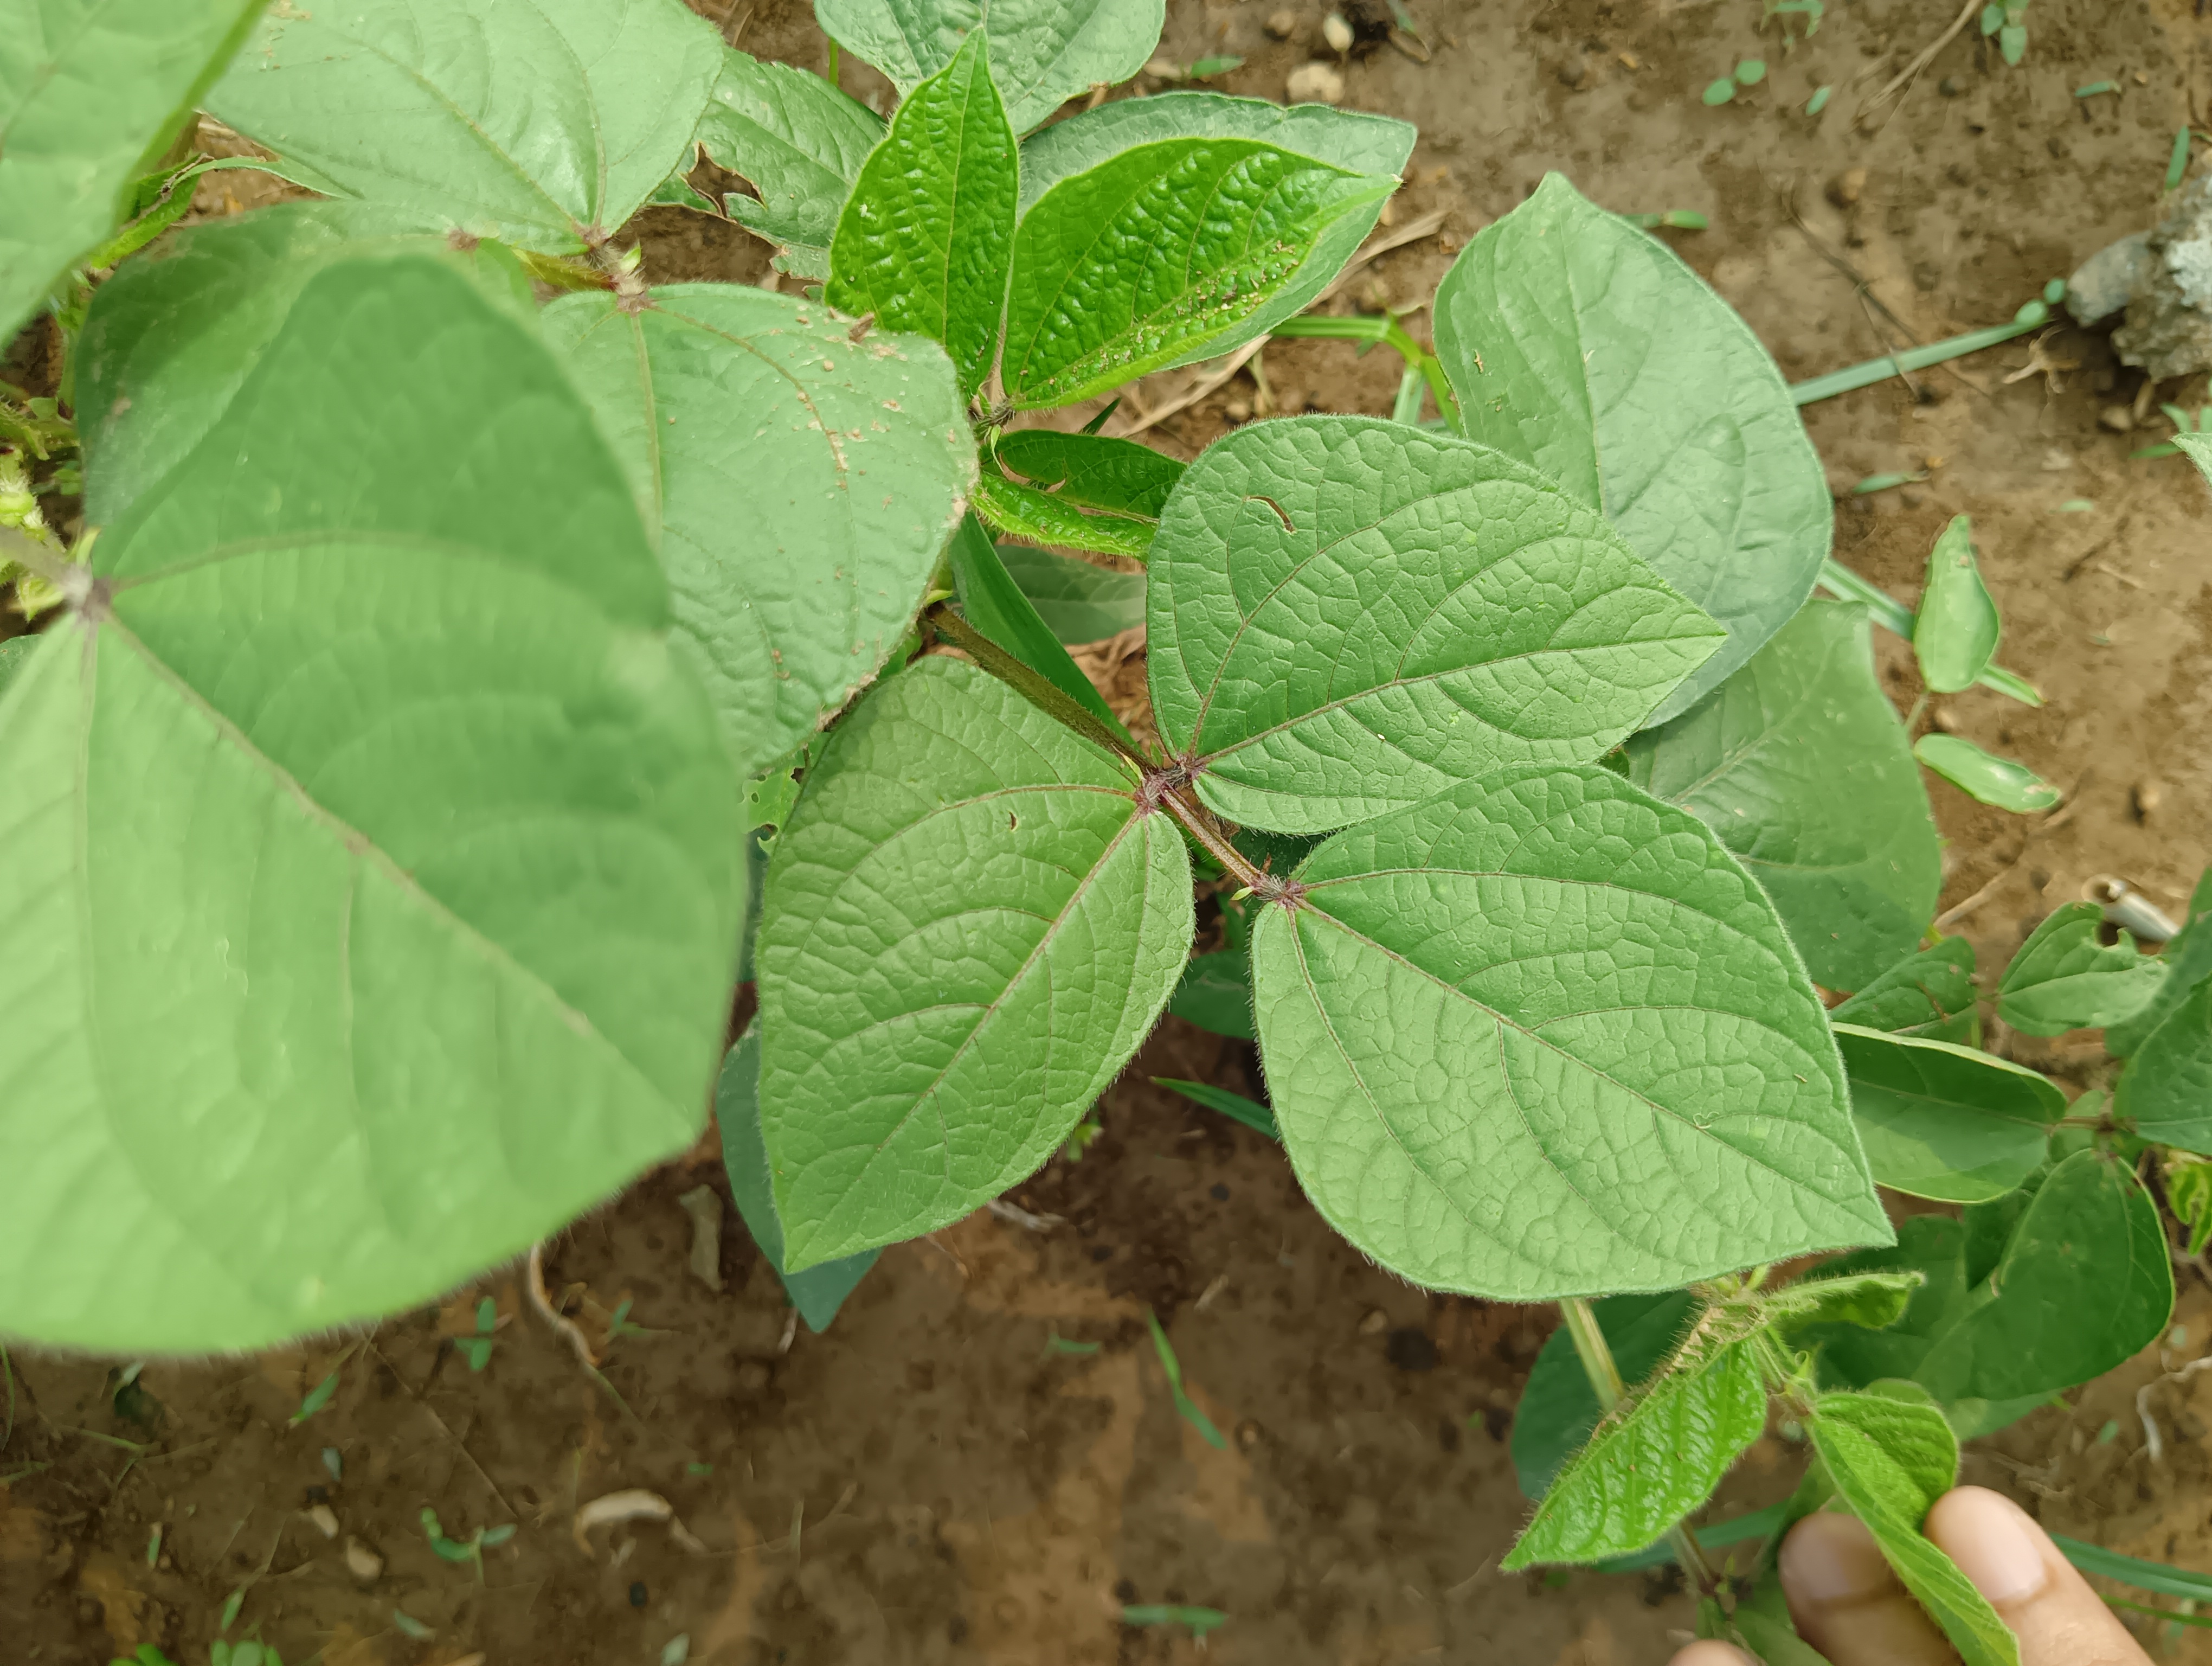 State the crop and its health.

mungbean, healthy
